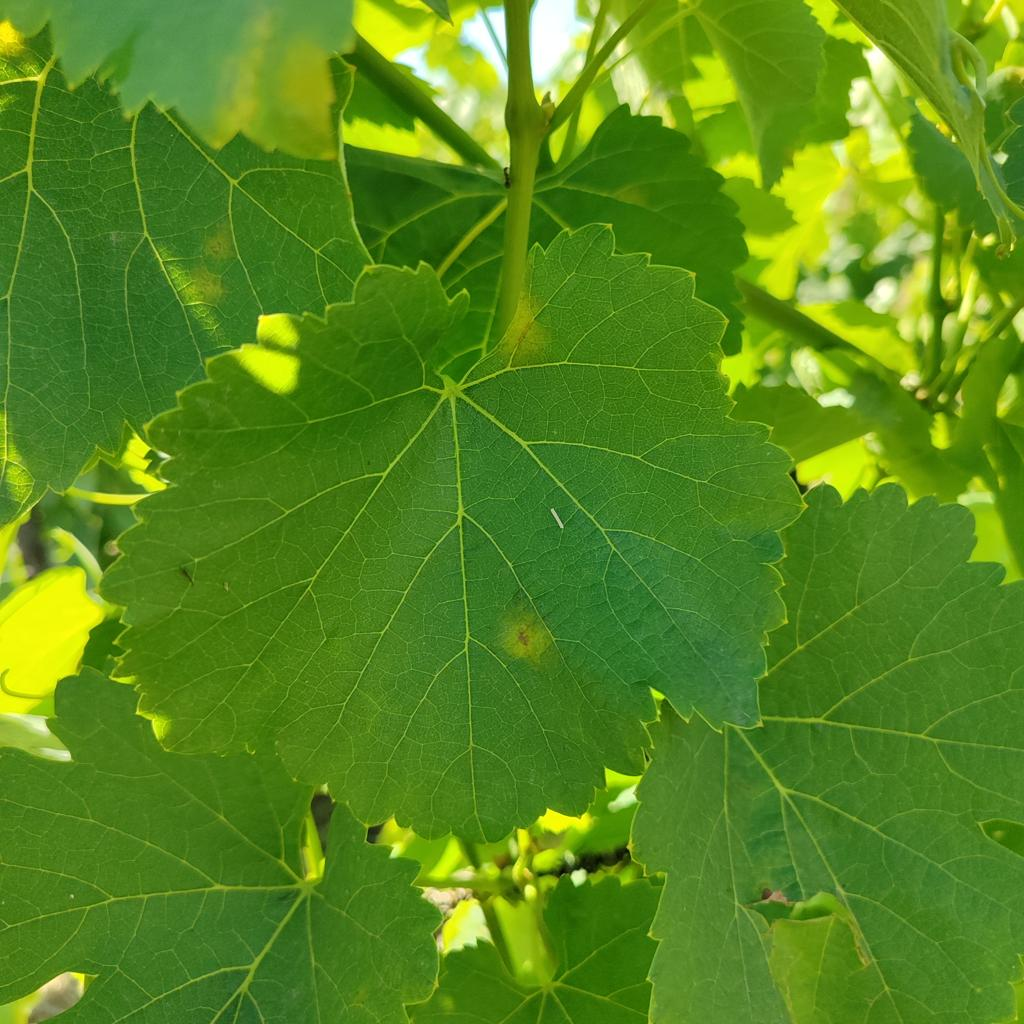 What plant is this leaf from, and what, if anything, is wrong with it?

grapevine, downy mildew
